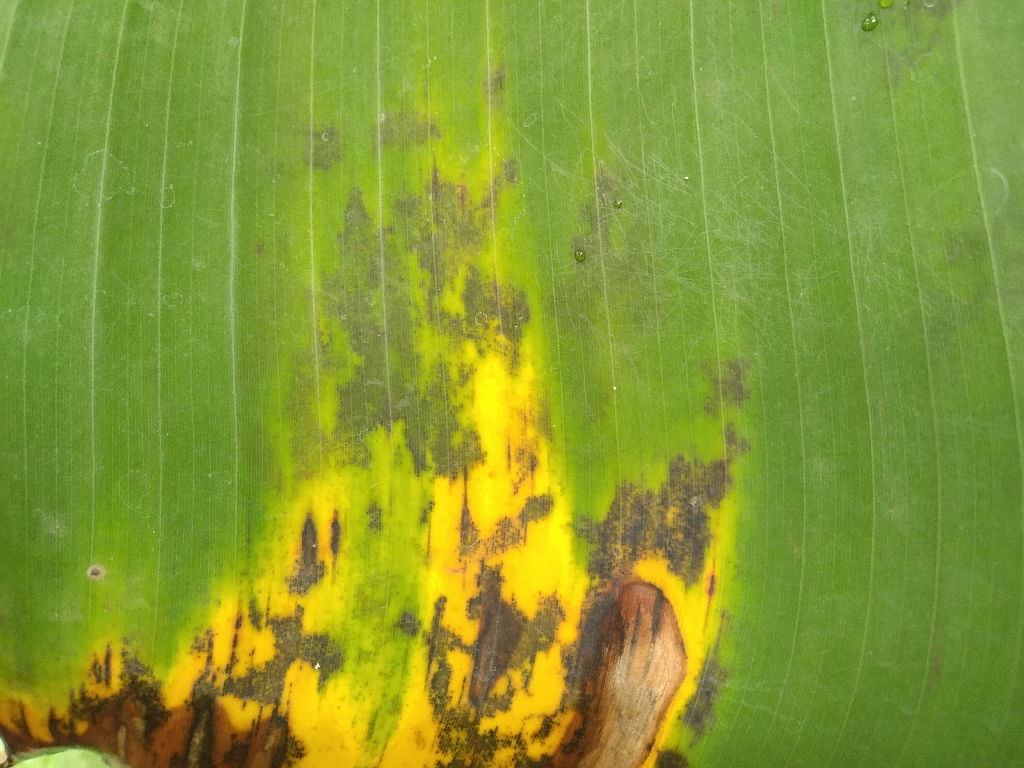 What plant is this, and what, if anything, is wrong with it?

banana, black sigatoka
